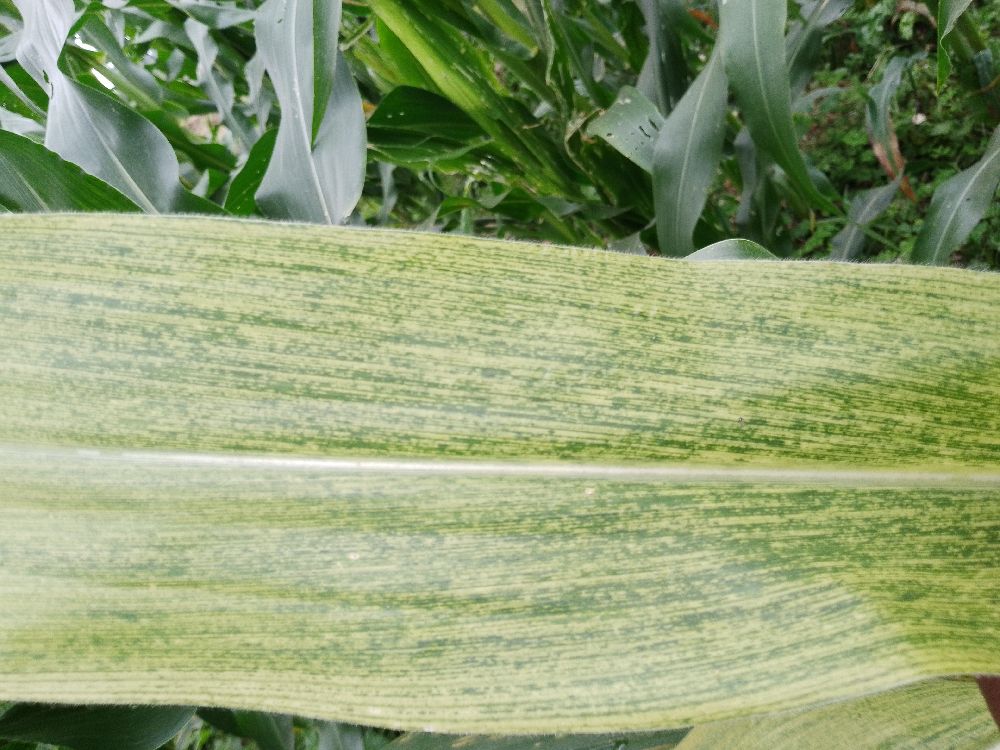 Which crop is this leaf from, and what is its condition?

maize, maize lethal necrosis
